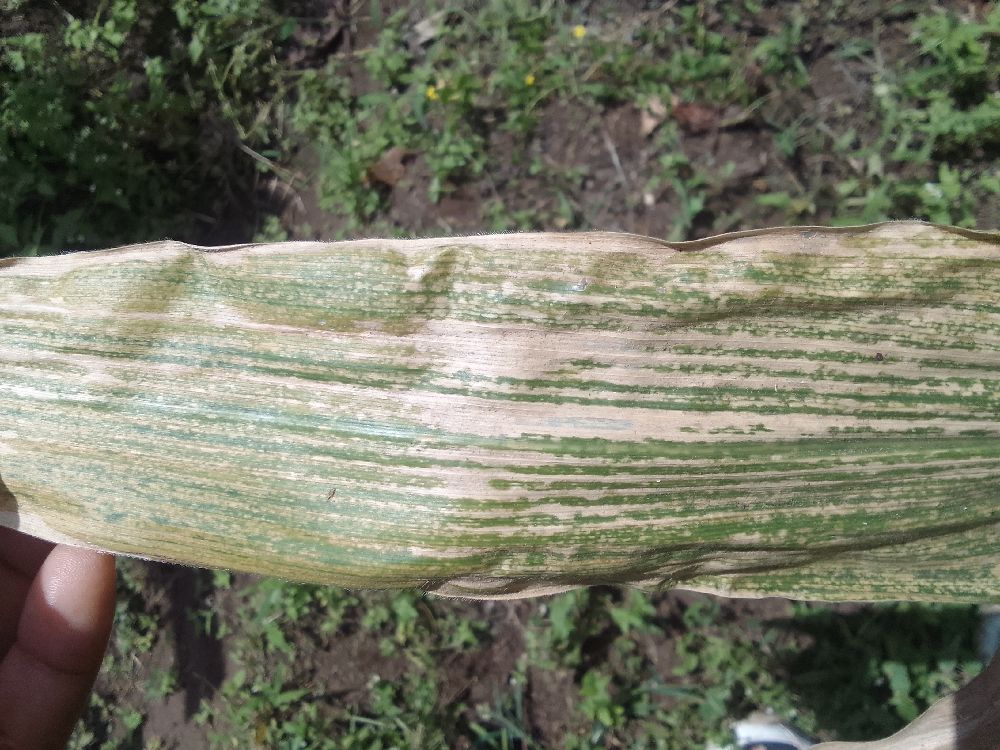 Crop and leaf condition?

maize, maize lethal necrosis
